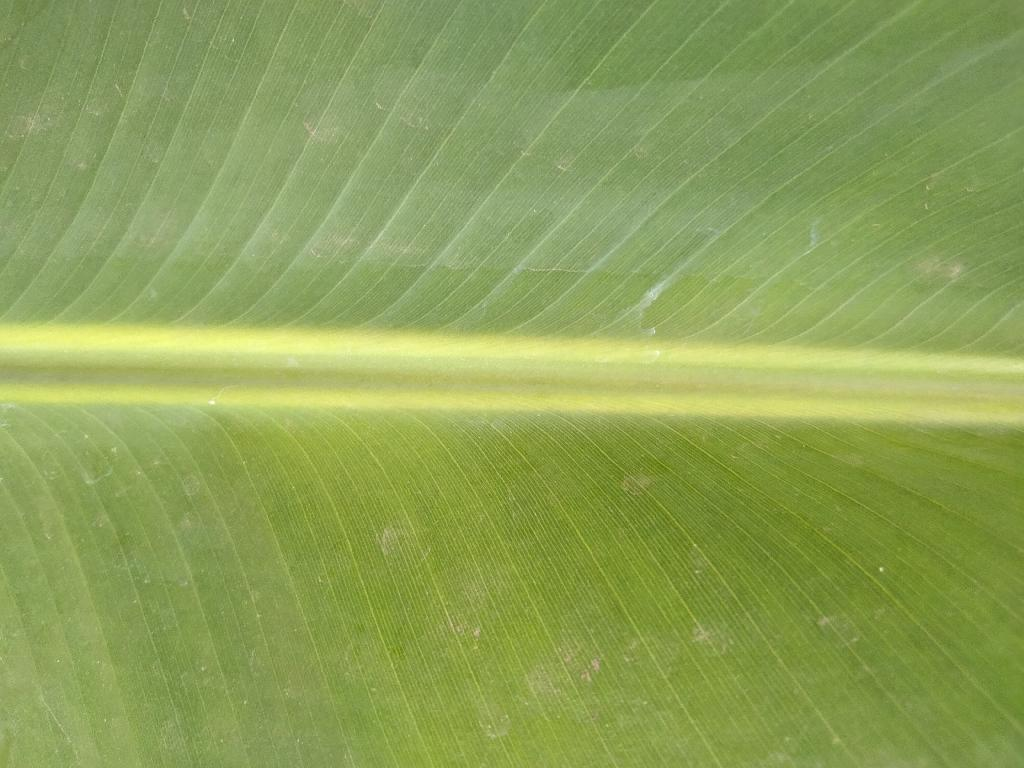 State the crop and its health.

banana, healthy
